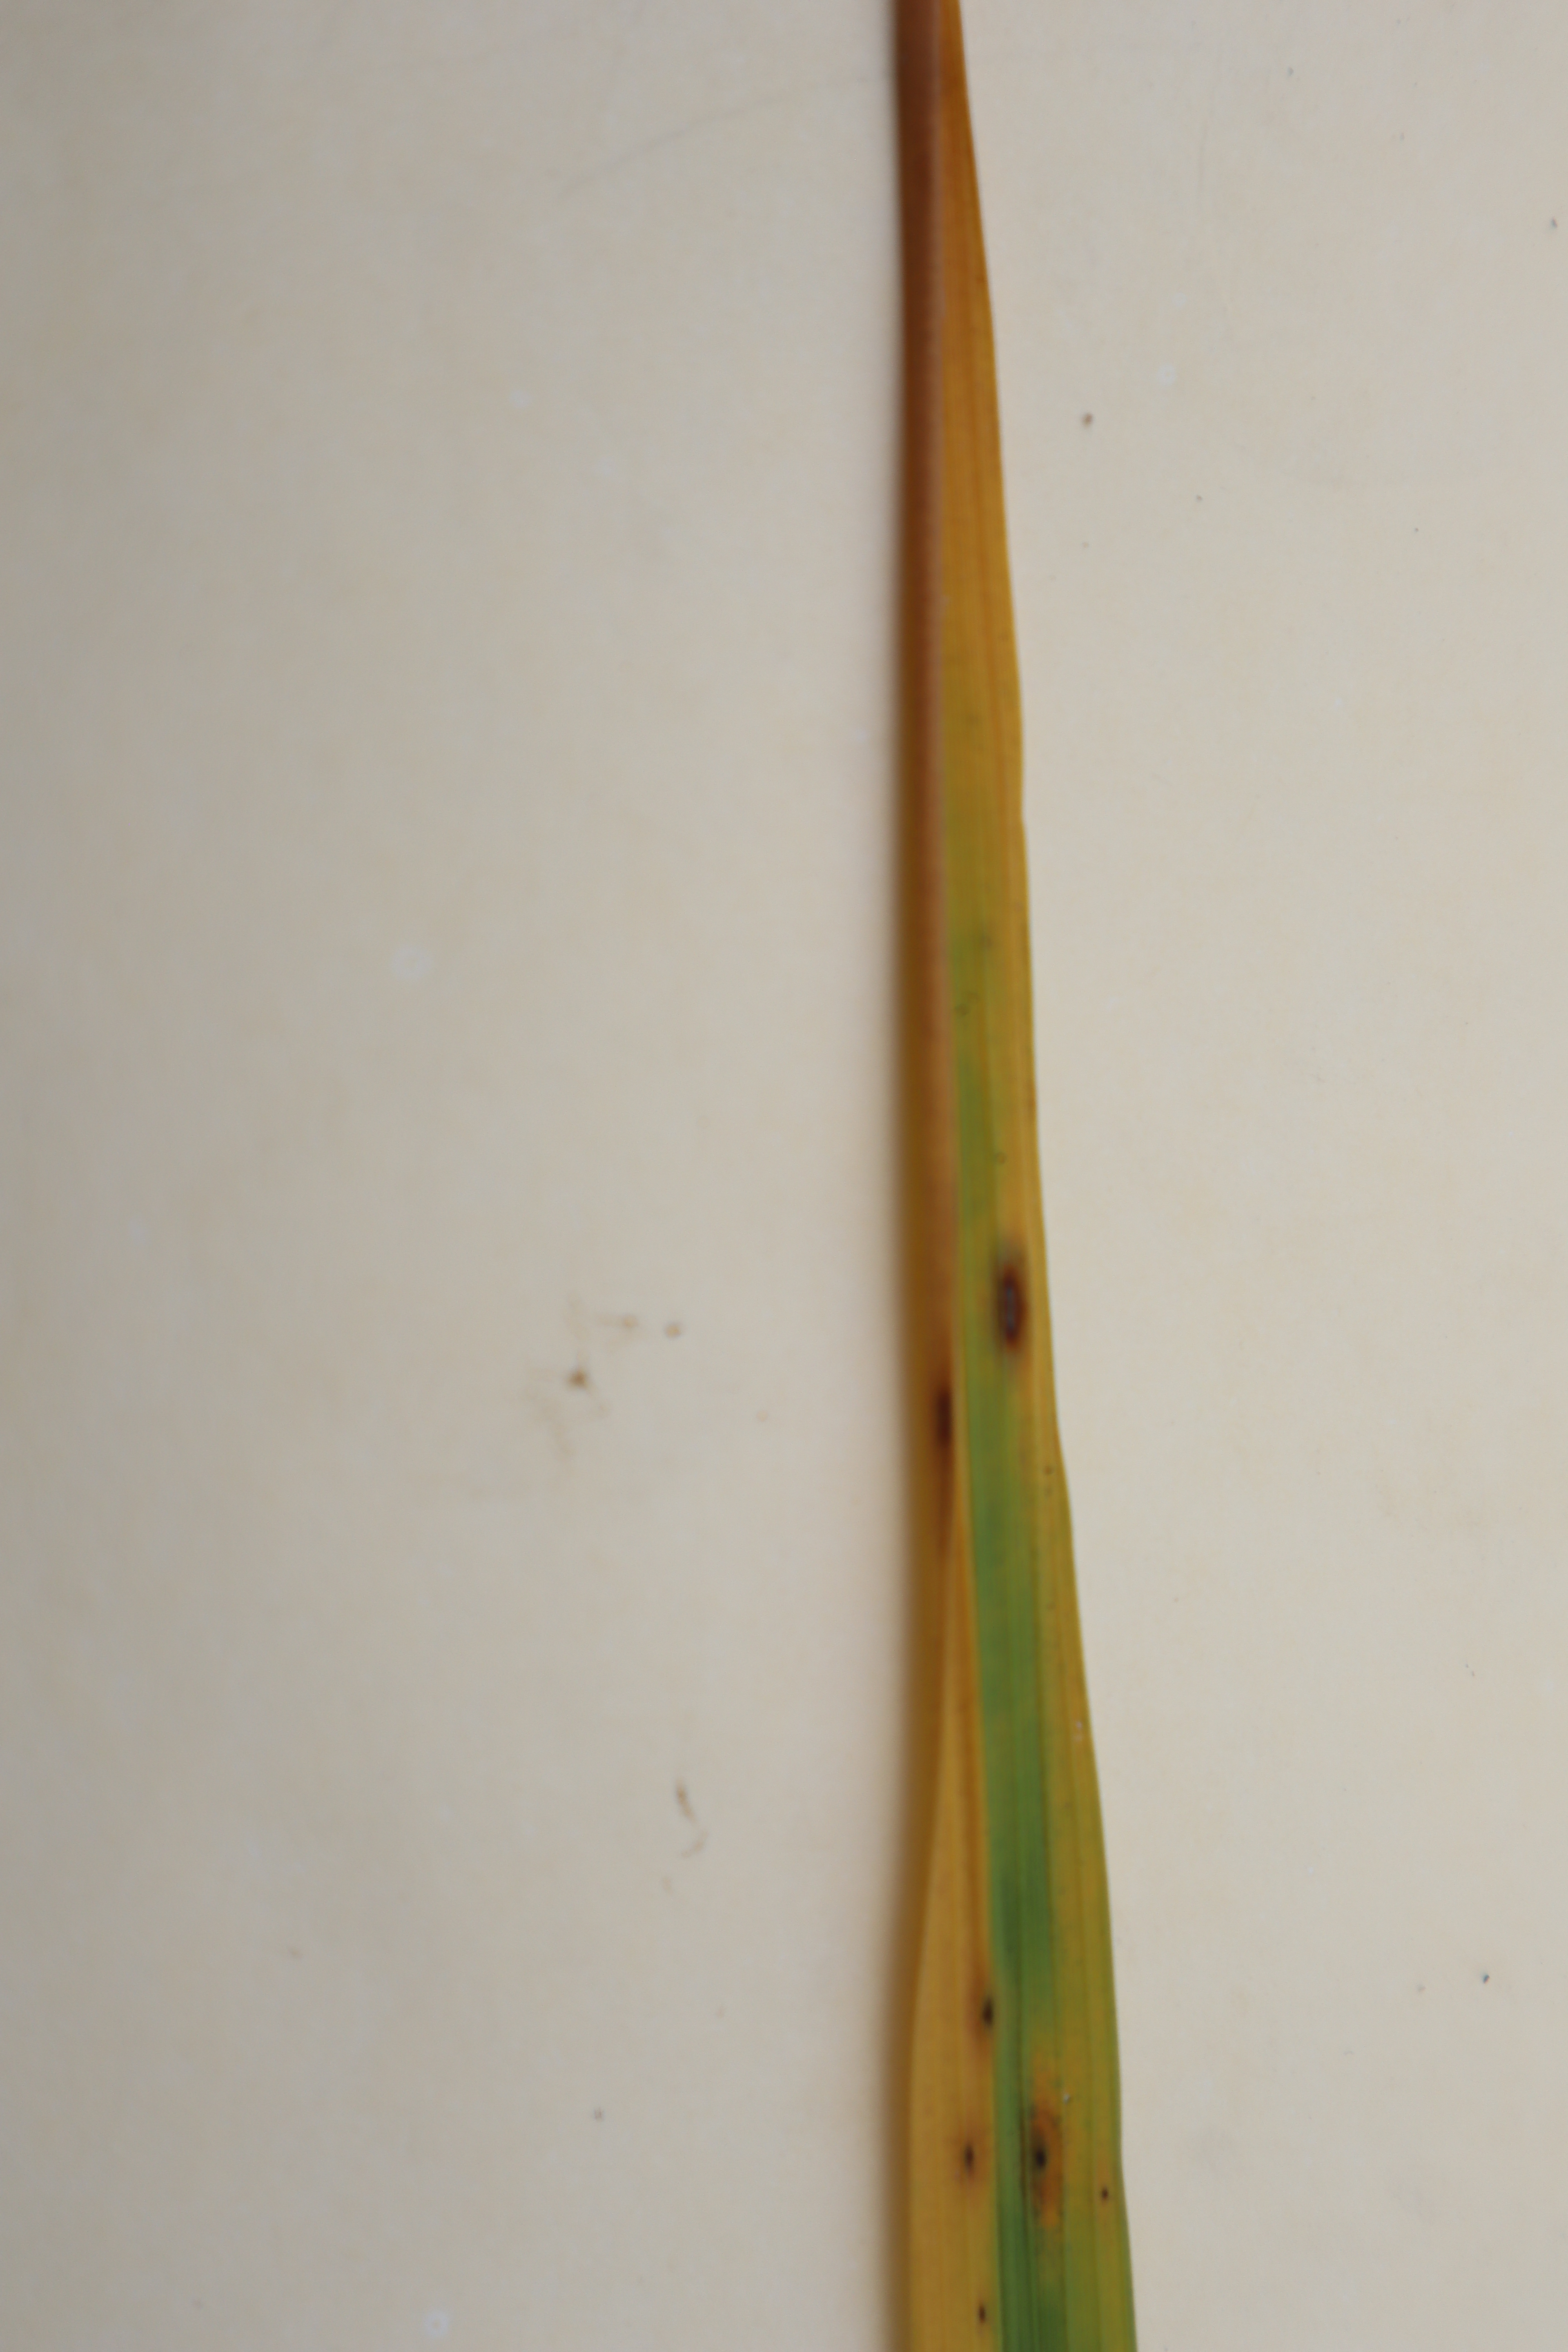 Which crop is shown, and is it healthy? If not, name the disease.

rice, tungro virus disease
